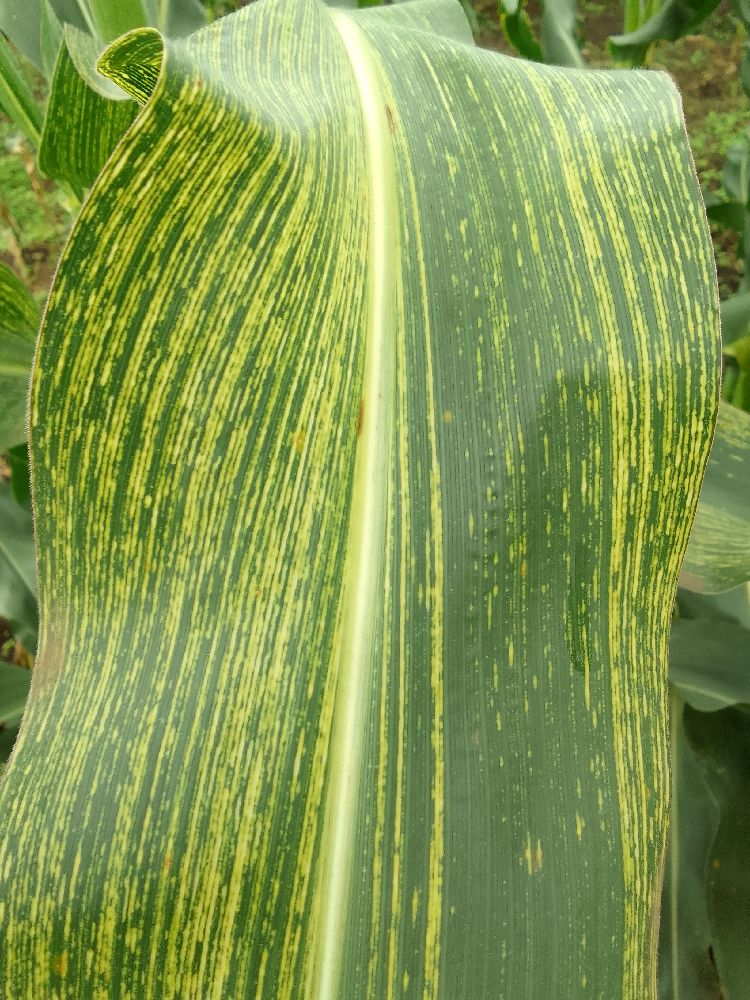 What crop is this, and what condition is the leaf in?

maize, maize streak virus
